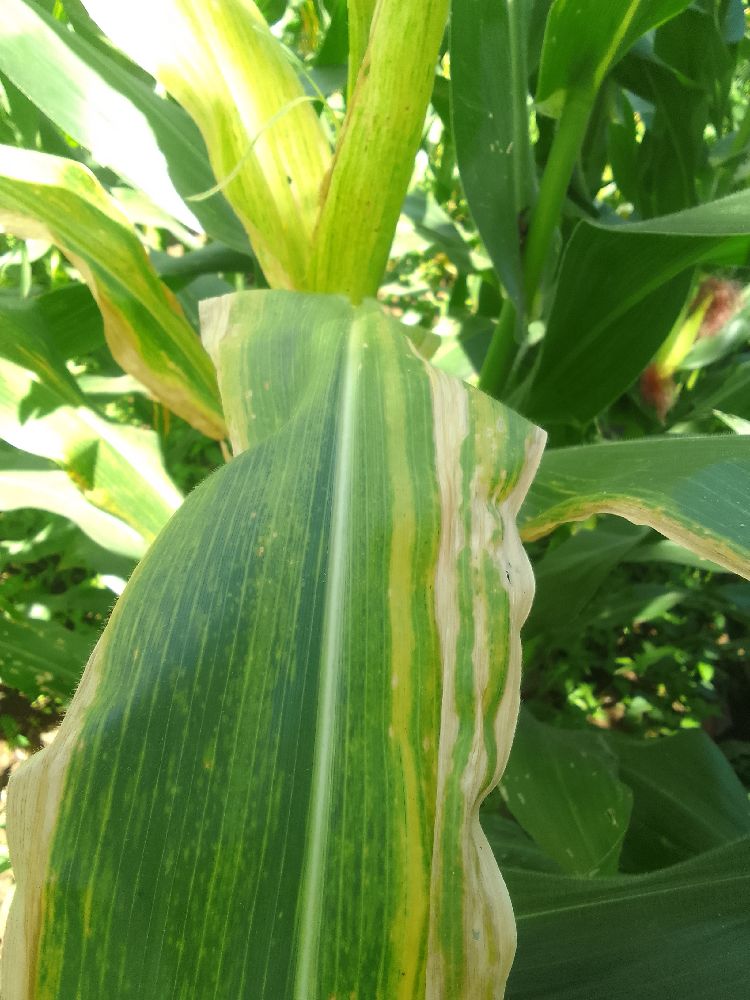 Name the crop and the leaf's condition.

maize, maize lethal necrosis
